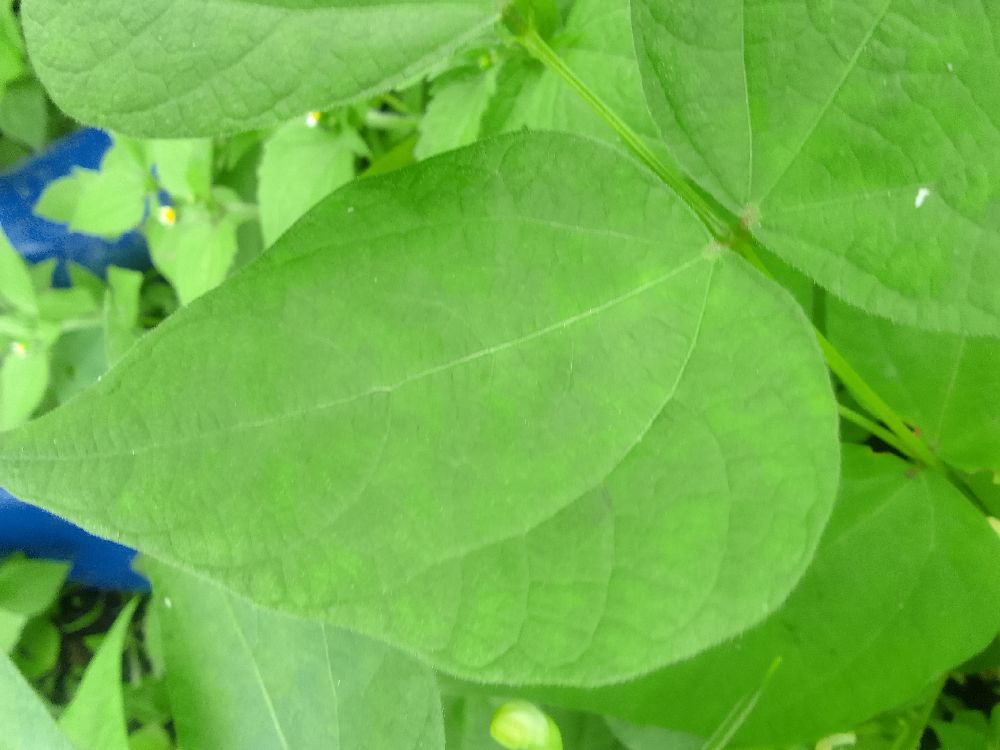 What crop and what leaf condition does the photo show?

common bean, healthy
